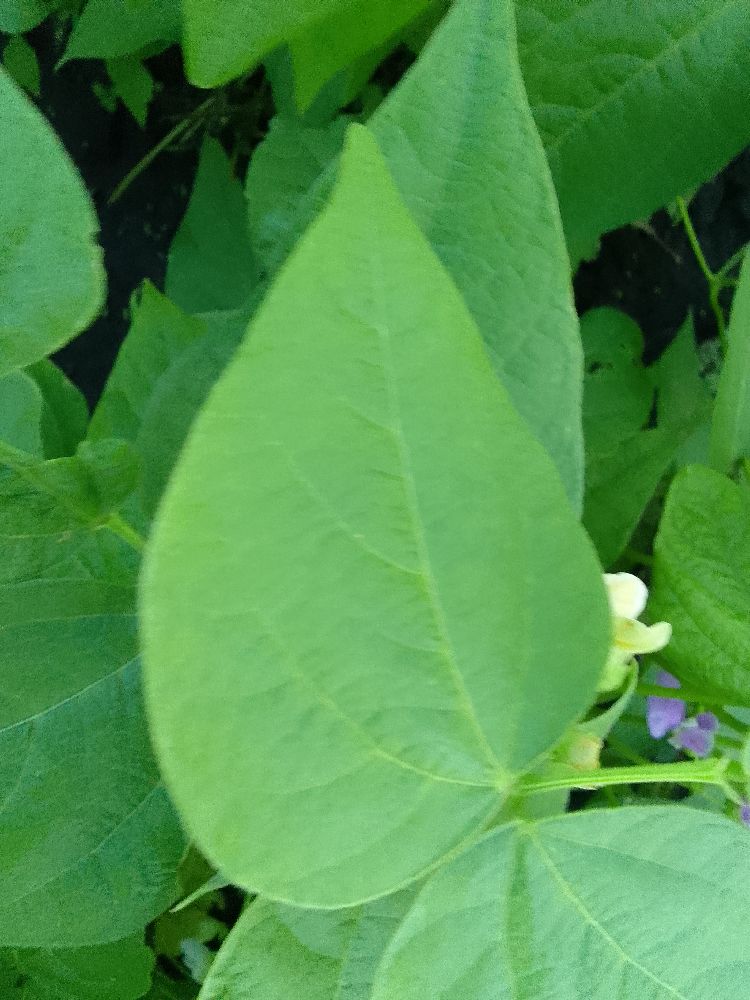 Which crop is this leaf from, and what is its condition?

common bean, healthy
